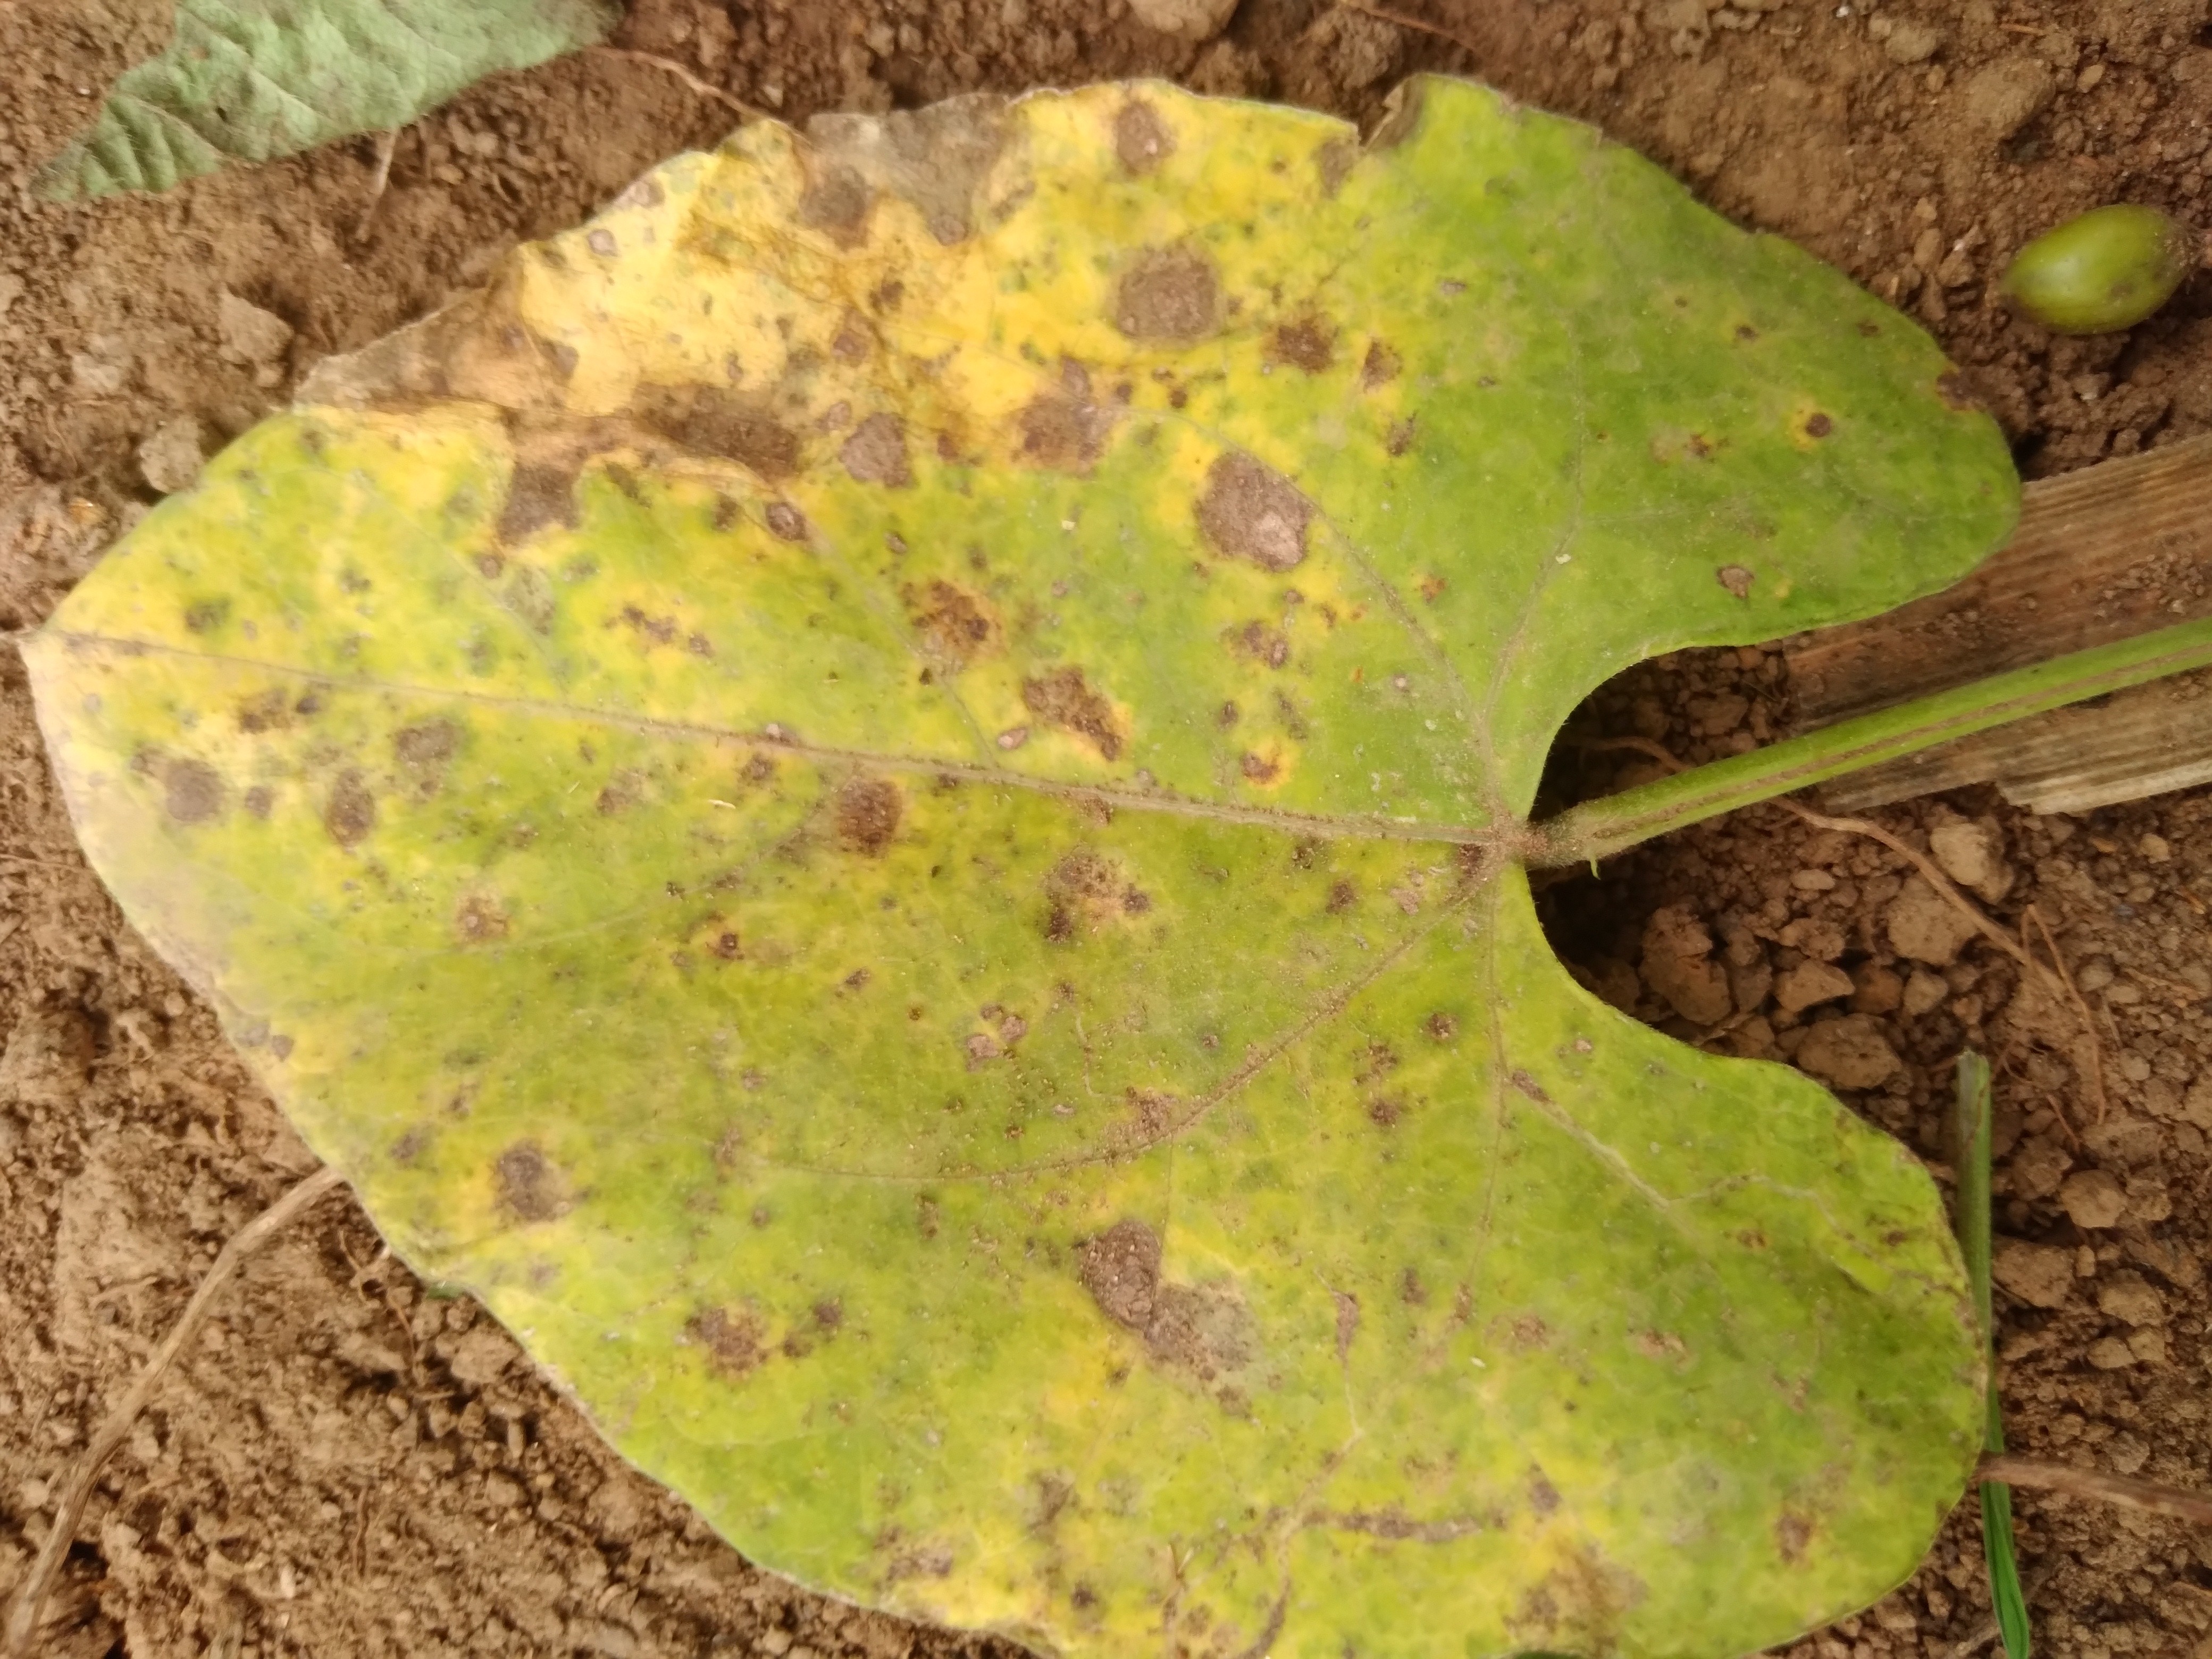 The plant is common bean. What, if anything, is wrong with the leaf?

rust
